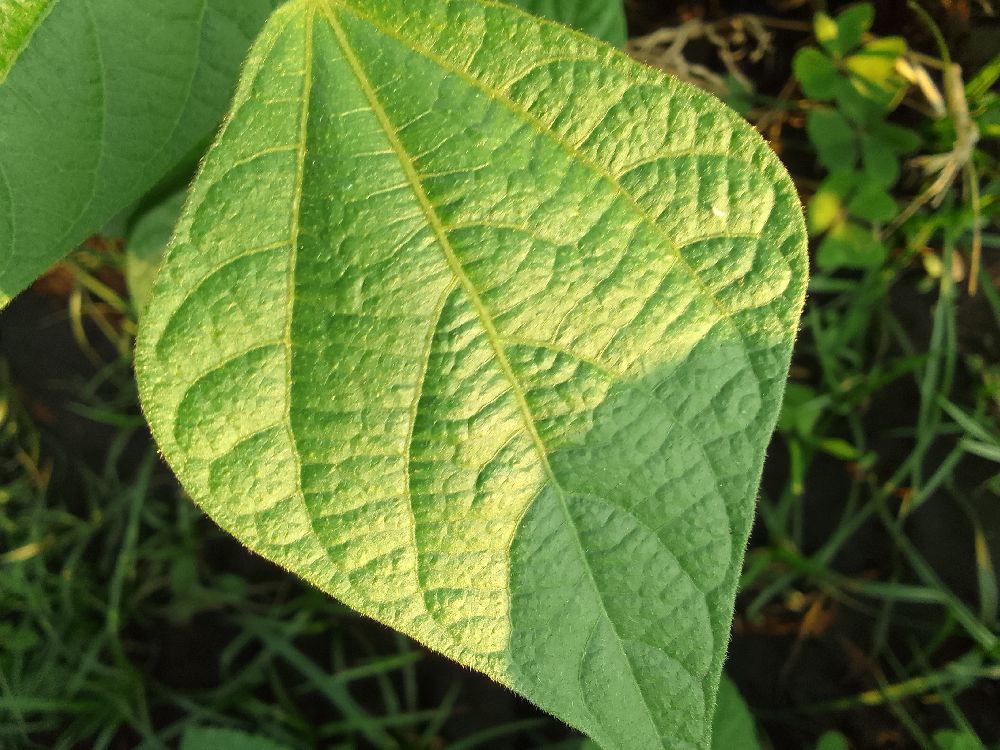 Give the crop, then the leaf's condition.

common bean, healthy
